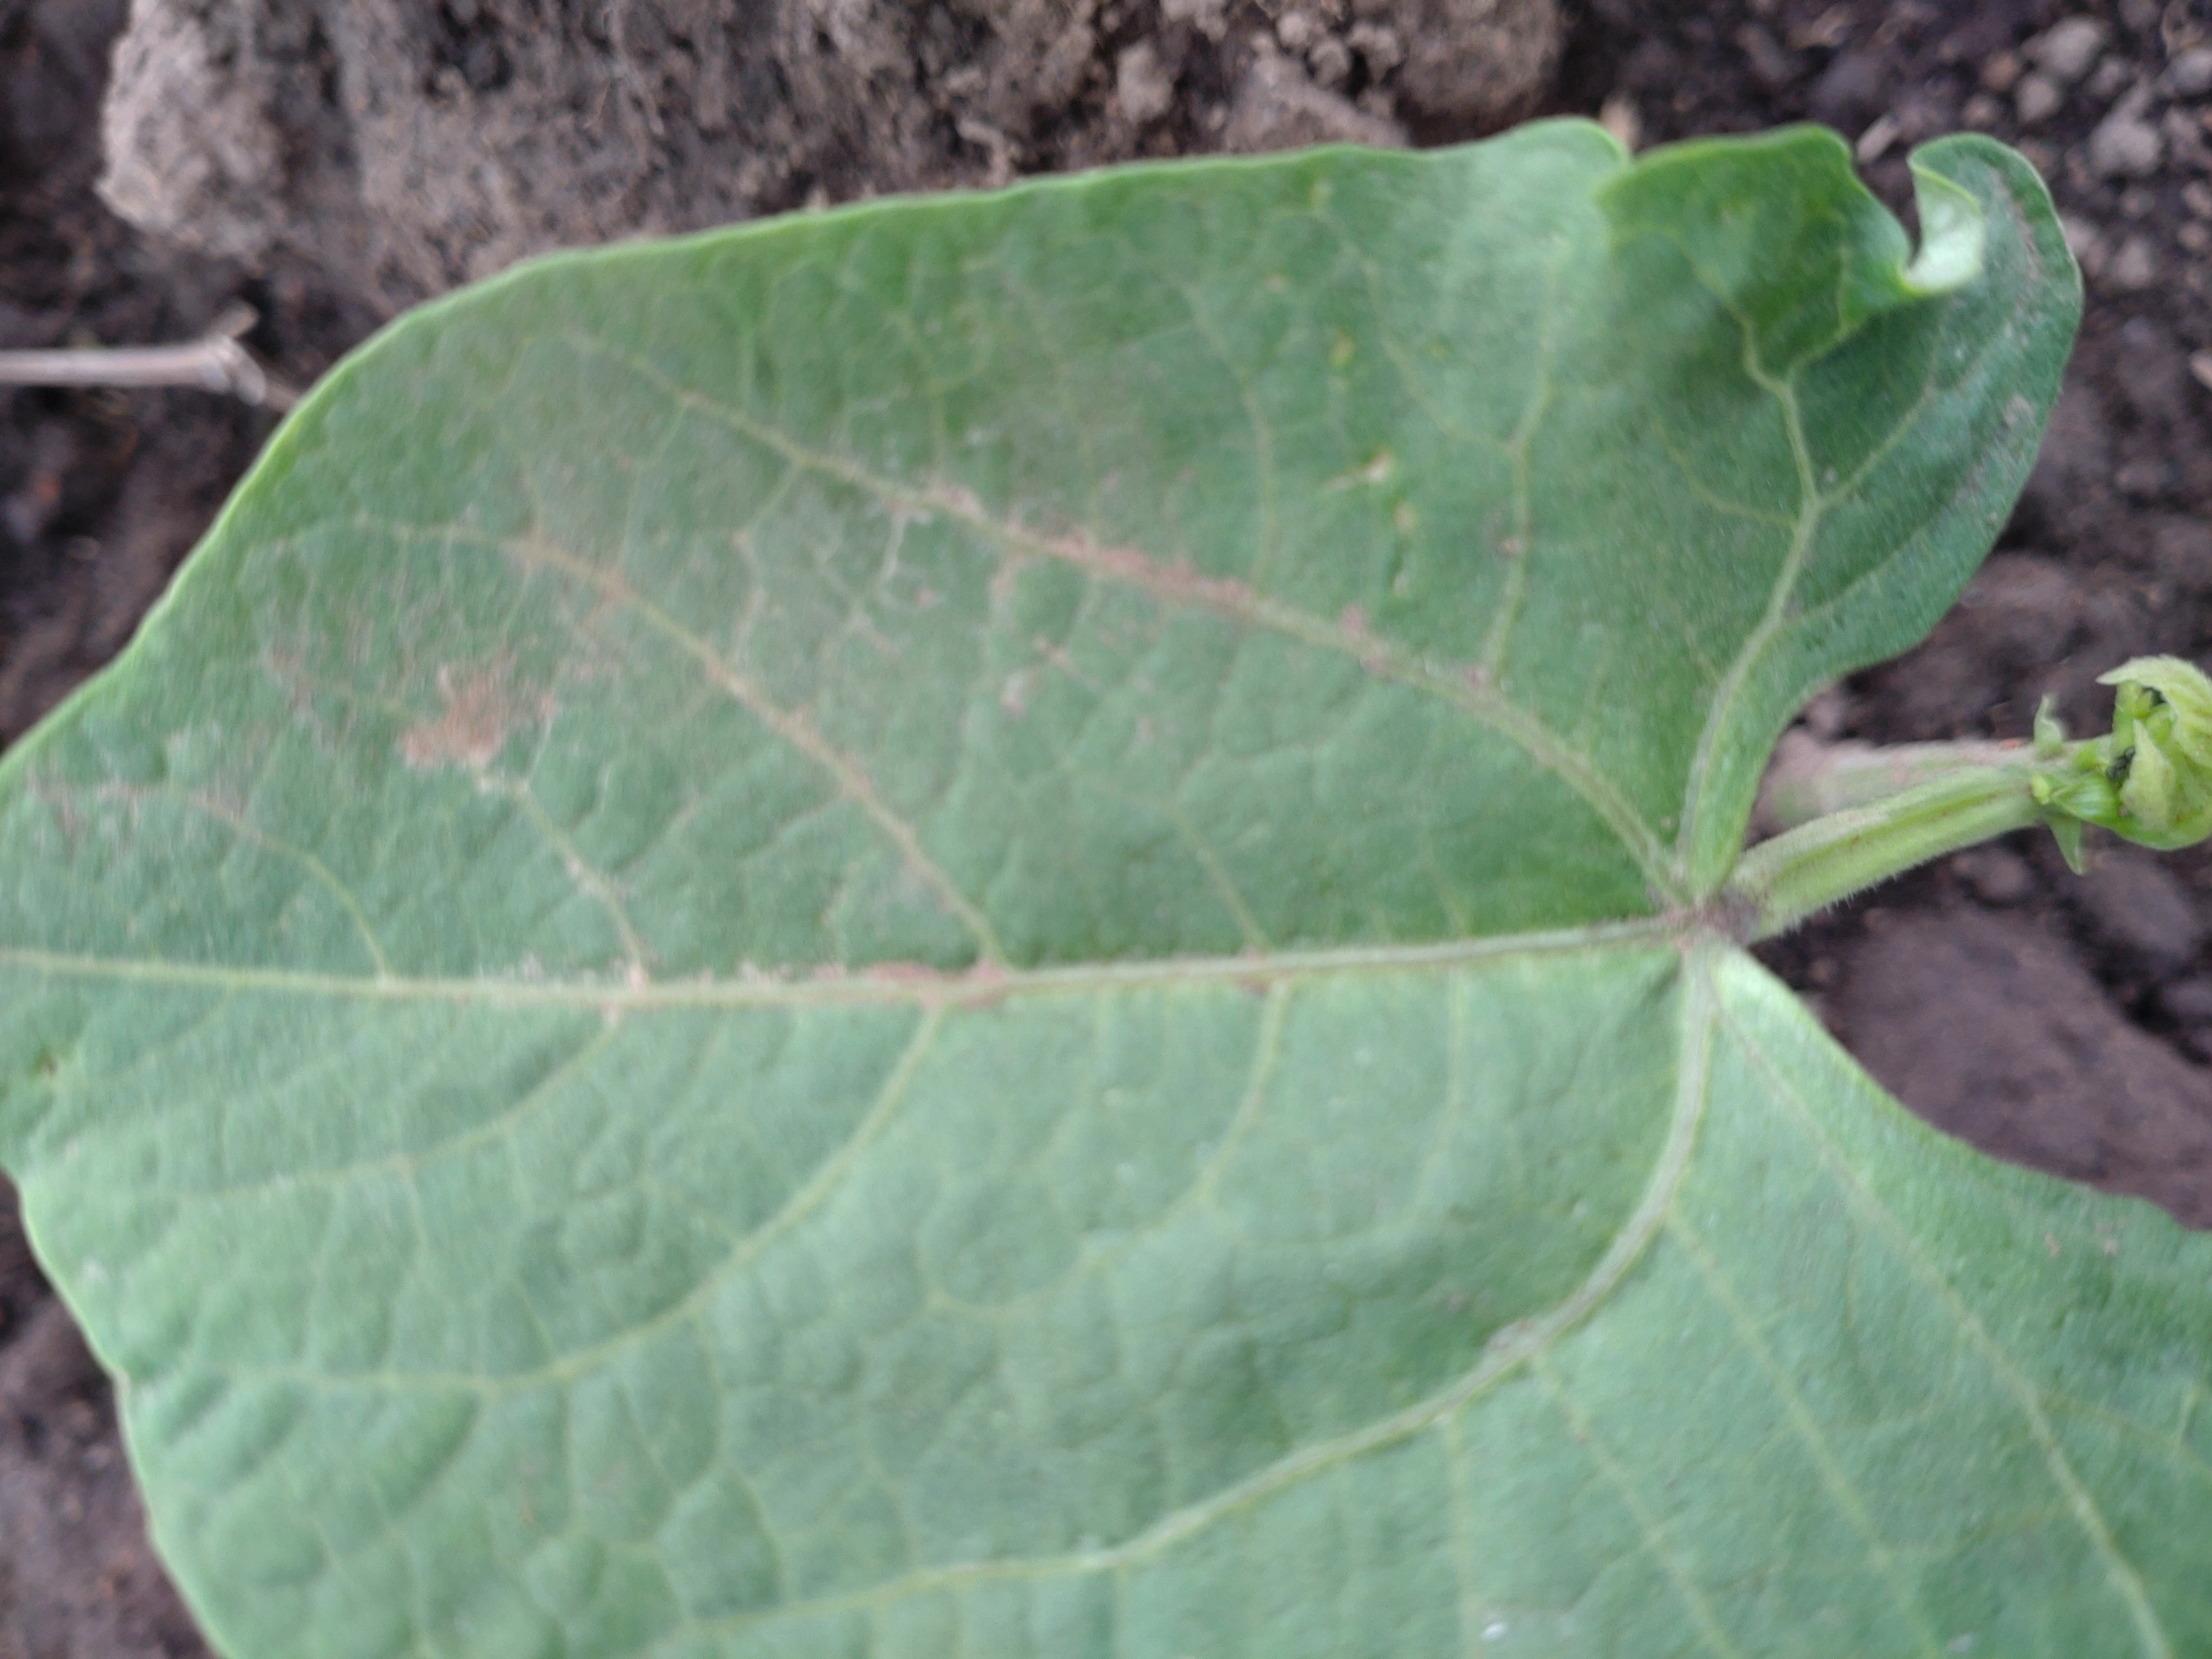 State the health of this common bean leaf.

healthy
